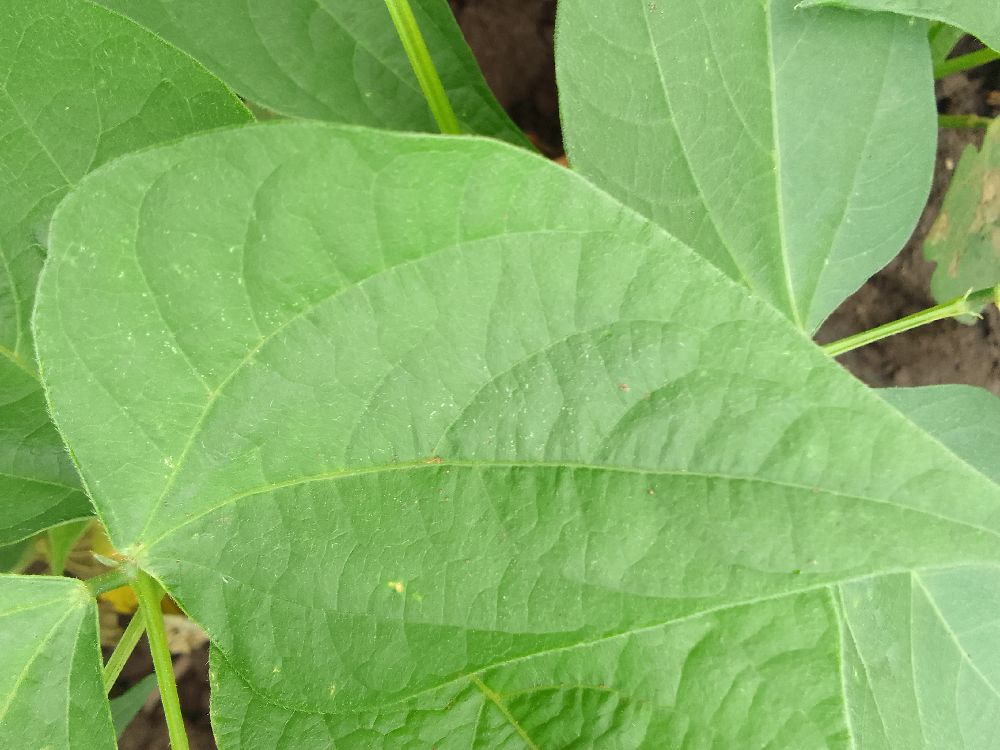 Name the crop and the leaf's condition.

common bean, healthy
